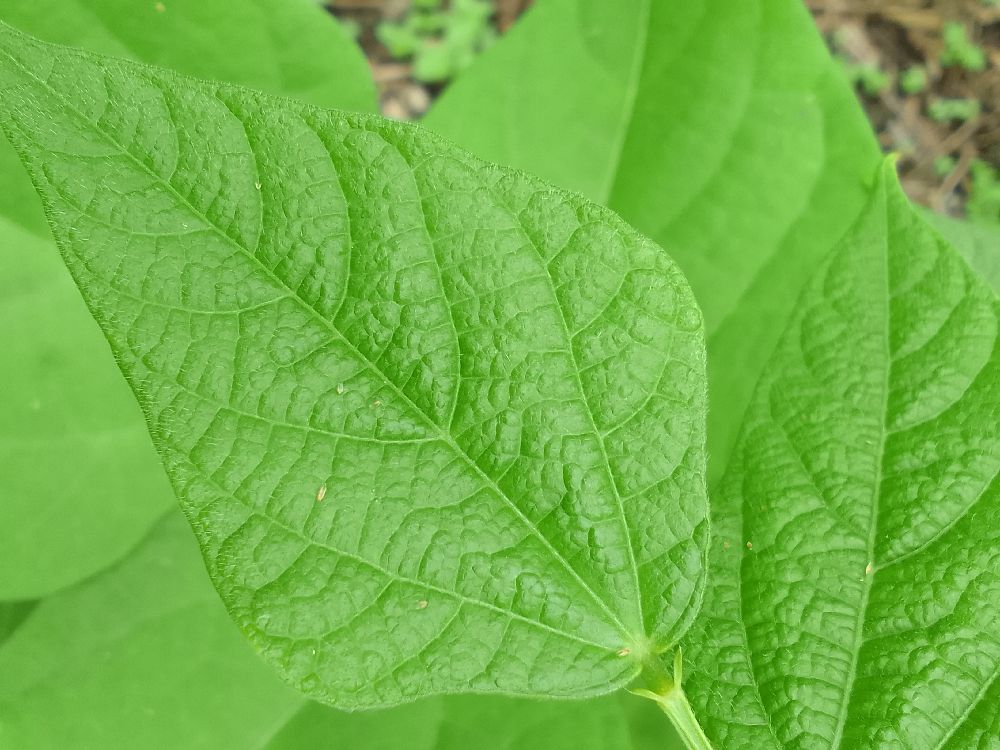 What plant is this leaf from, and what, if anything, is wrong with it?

common bean, healthy
